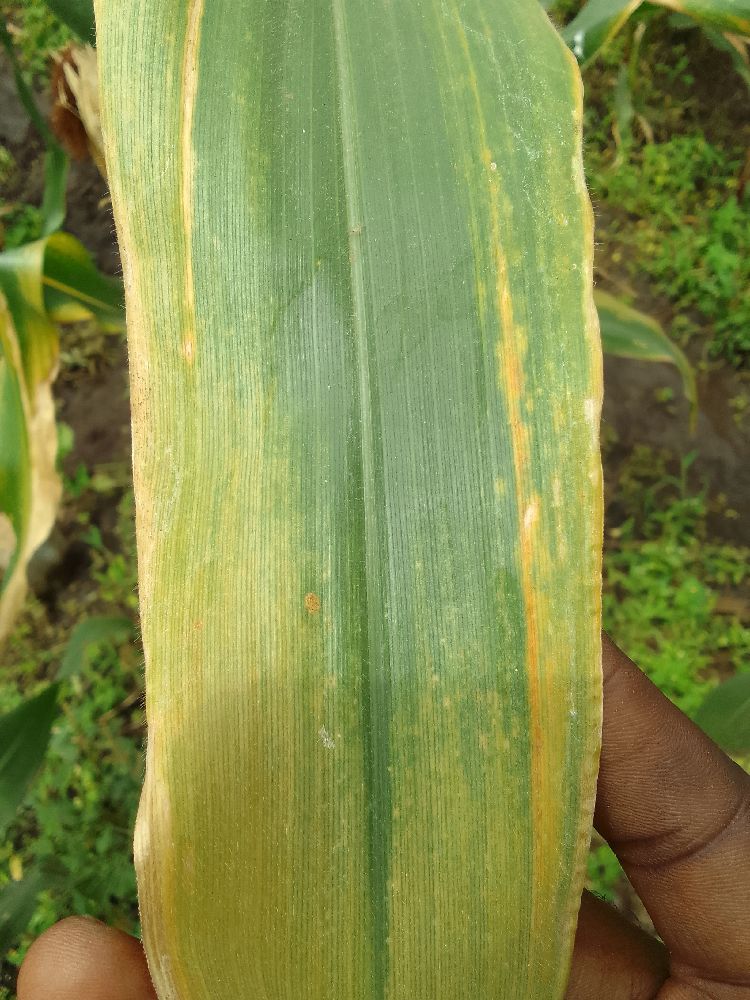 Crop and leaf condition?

maize, maize lethal necrosis
